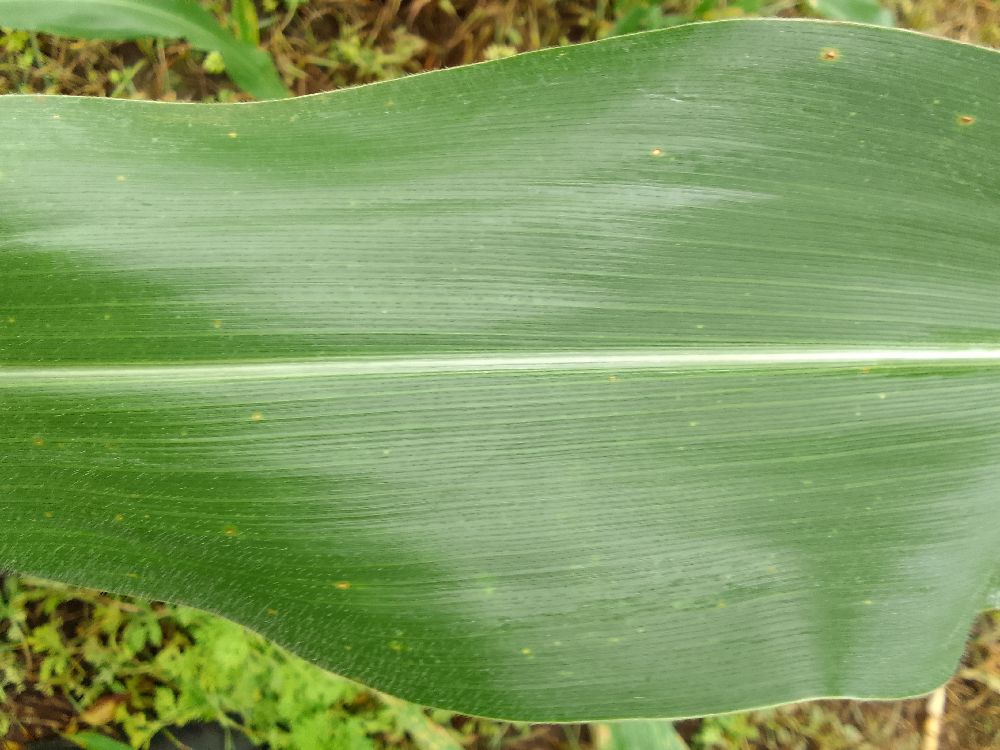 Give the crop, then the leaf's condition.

maize, healthy
